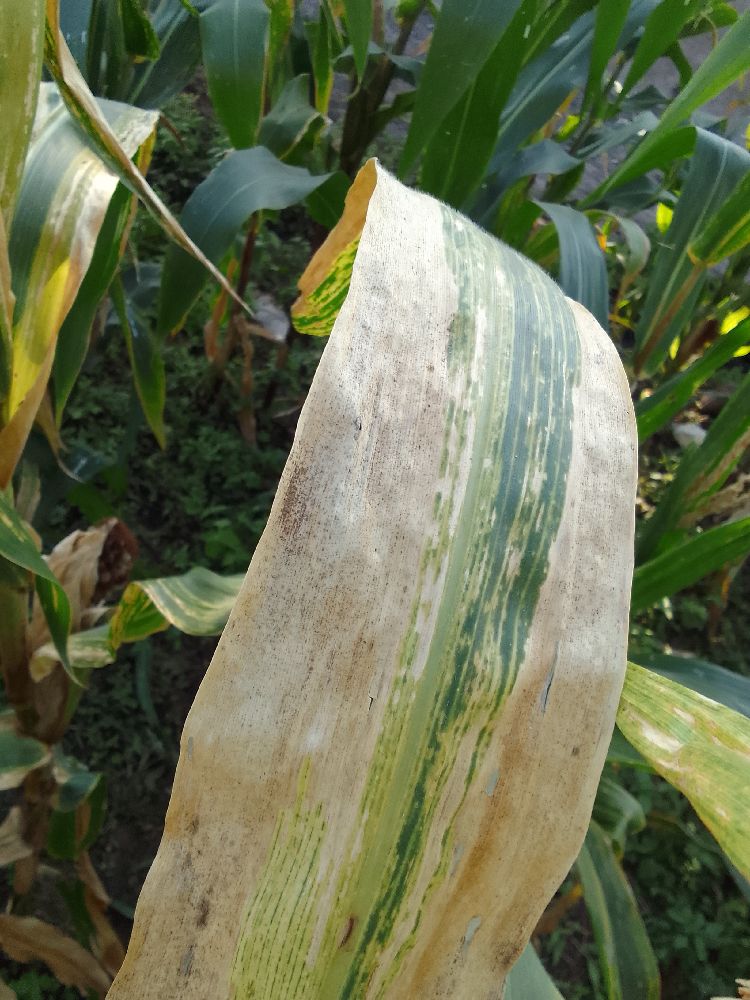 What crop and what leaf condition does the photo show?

maize, maize lethal necrosis
